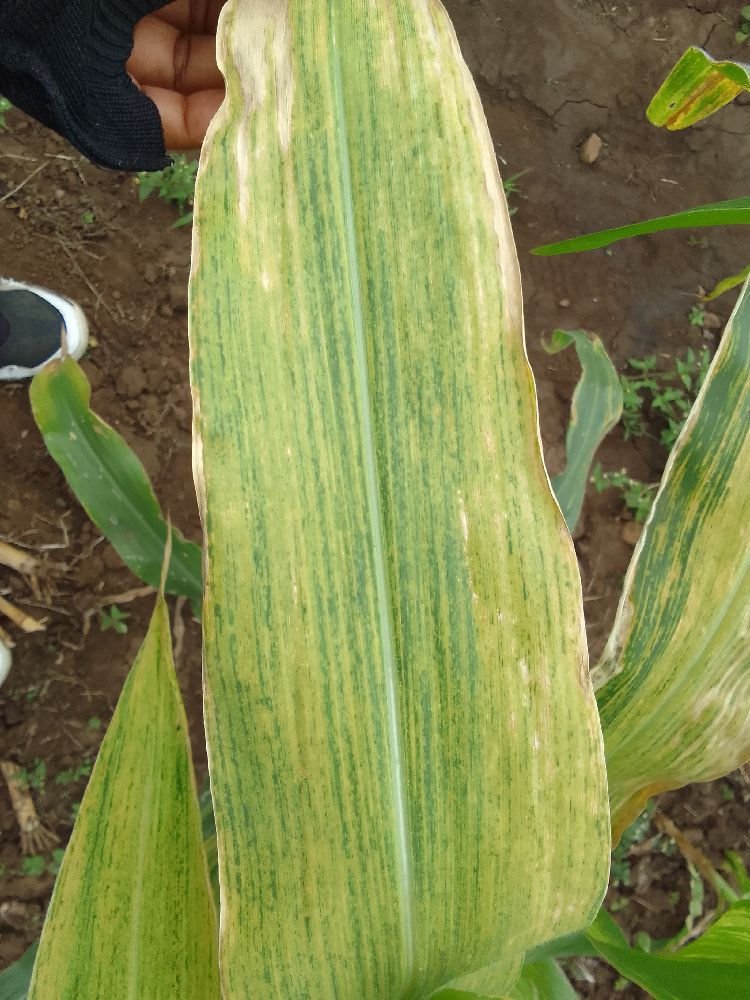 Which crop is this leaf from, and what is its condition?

maize, maize lethal necrosis
